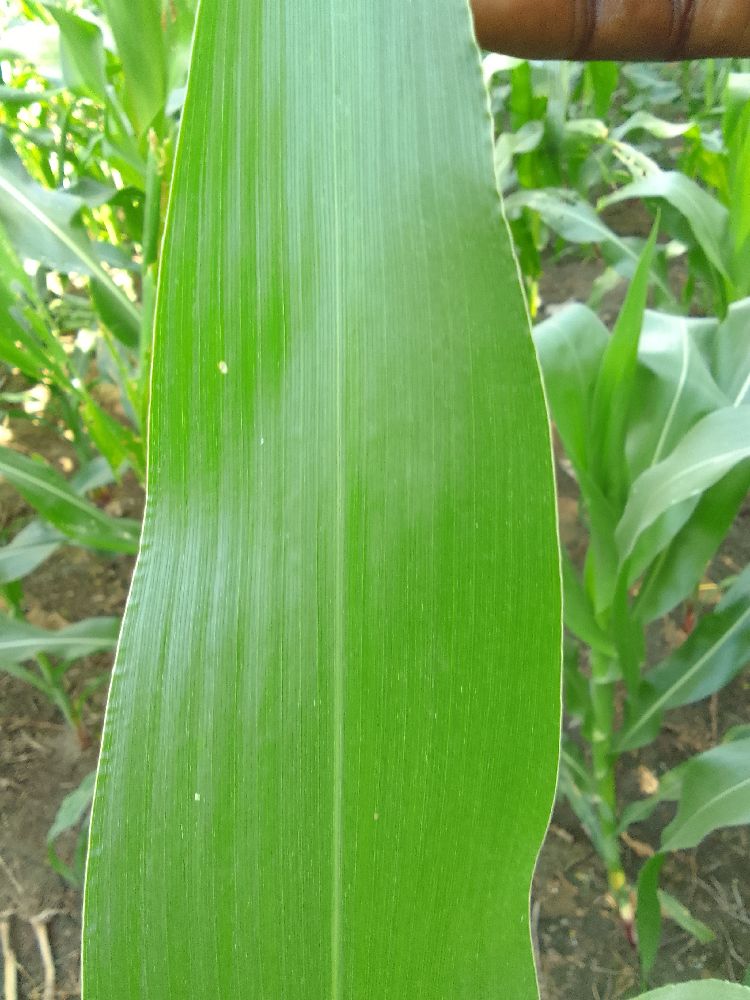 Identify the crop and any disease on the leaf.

maize, healthy
